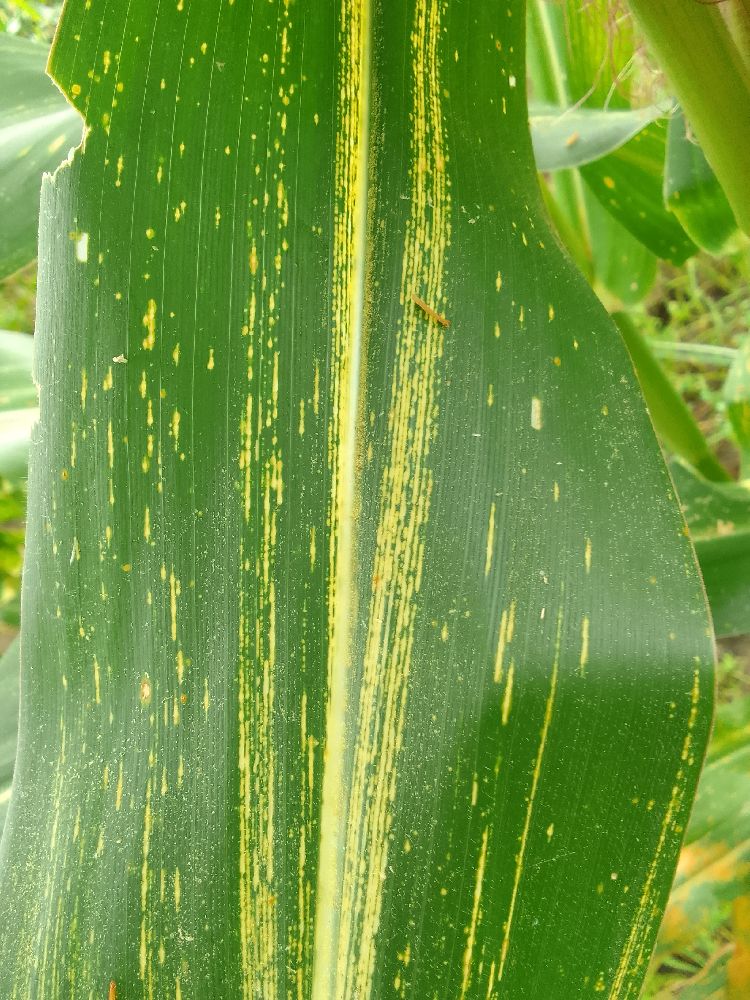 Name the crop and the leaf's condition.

maize, maize streak virus
